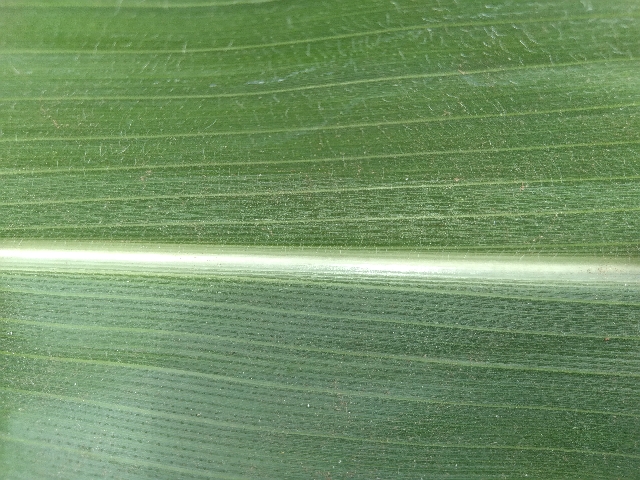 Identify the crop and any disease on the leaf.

maize, healthy
